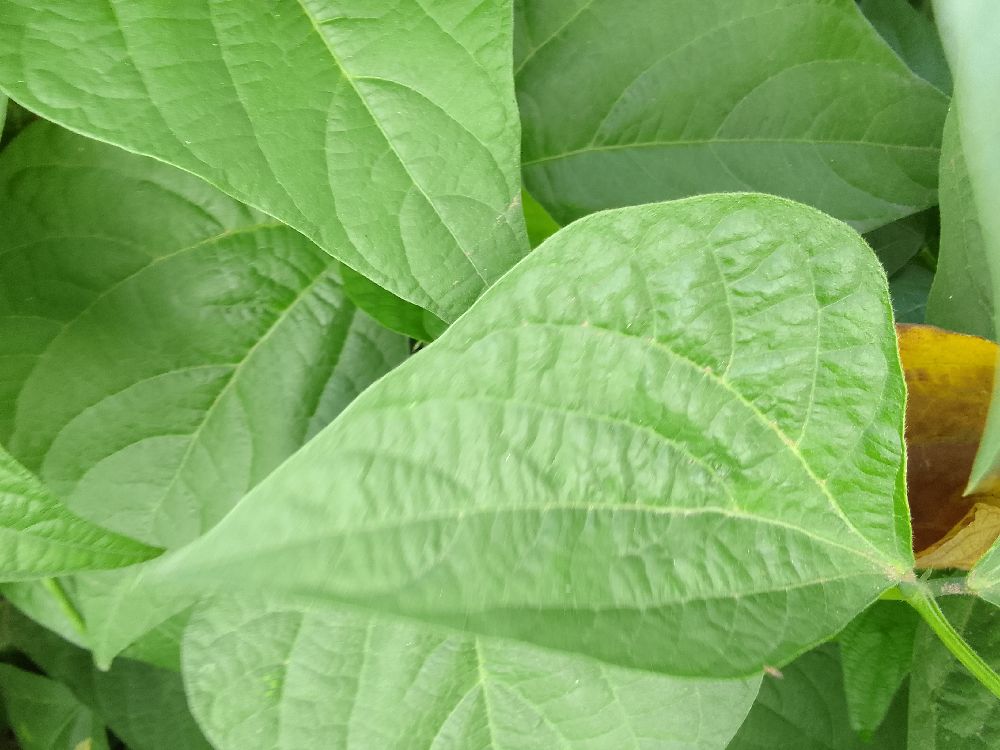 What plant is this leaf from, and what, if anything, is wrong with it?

common bean, healthy
